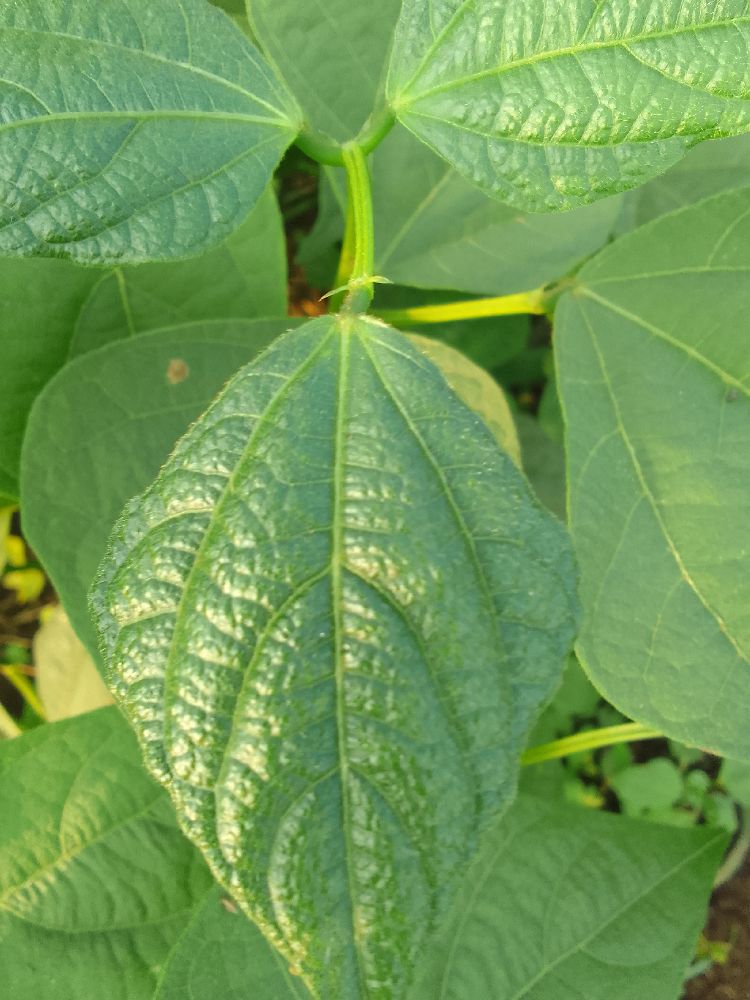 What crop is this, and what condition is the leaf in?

common bean, healthy
